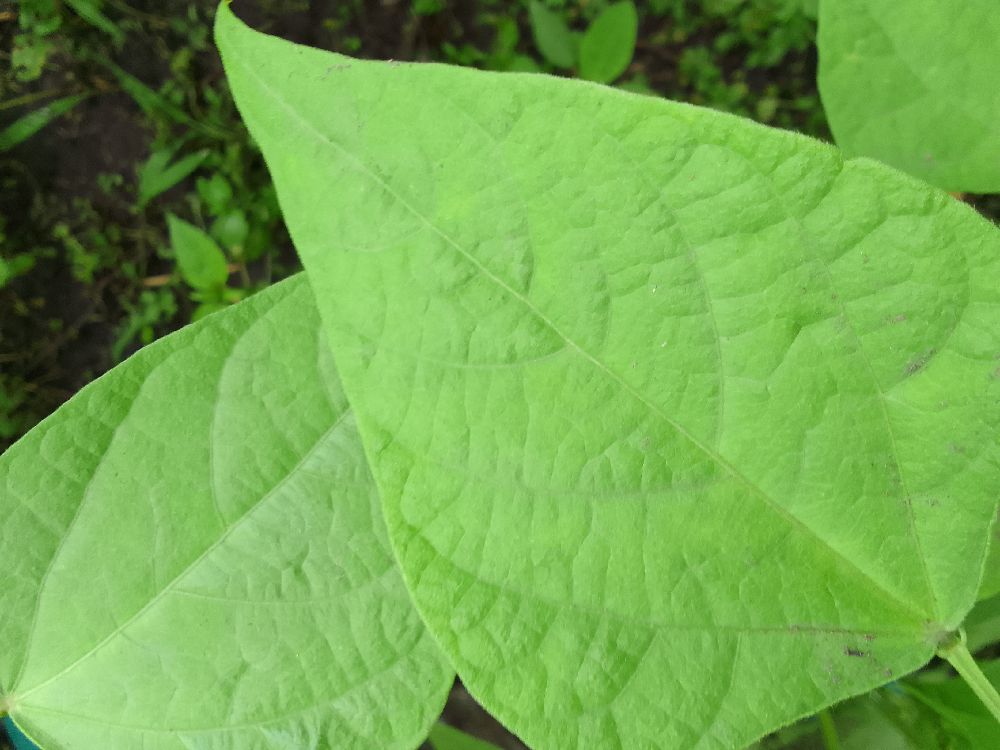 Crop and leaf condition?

common bean, healthy
